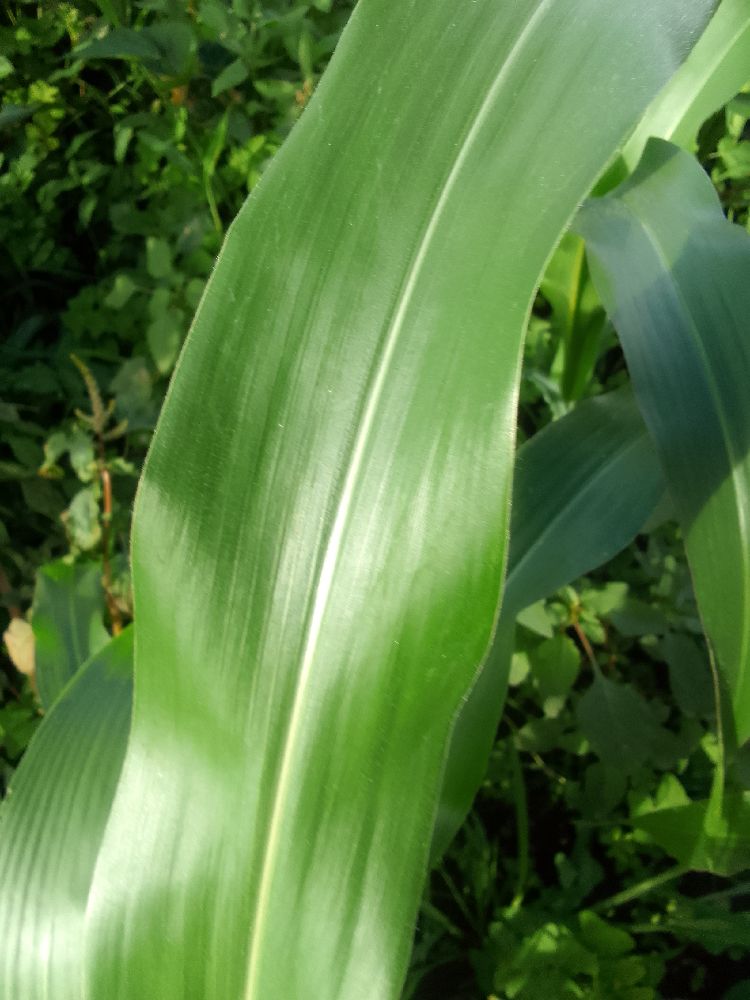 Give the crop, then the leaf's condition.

maize, healthy
